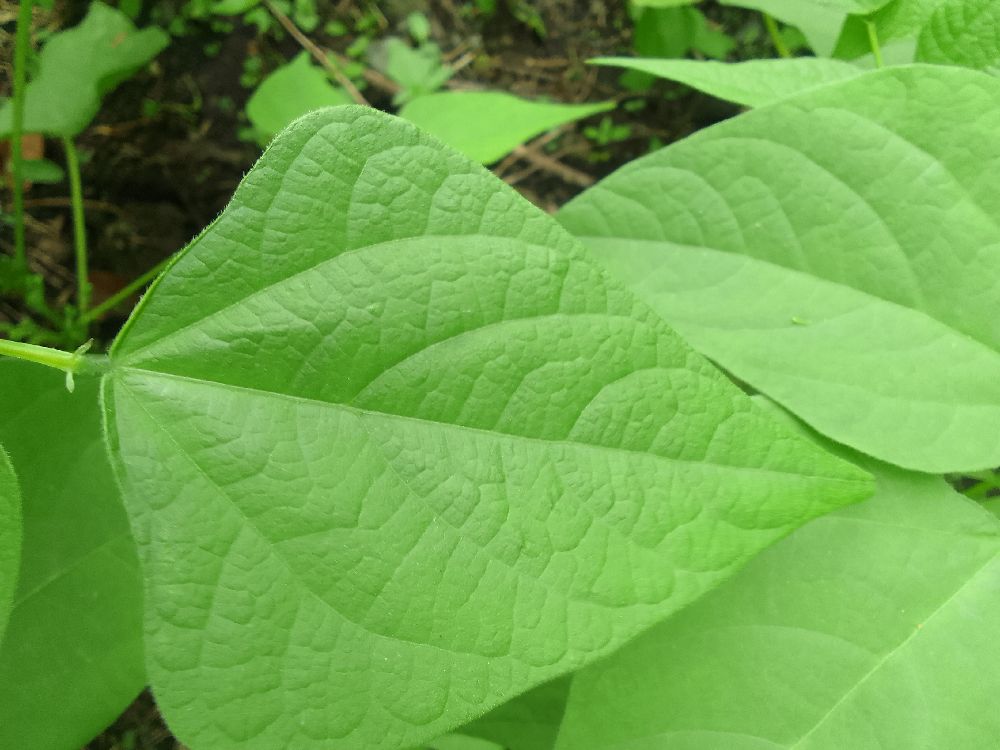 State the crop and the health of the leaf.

common bean, healthy
